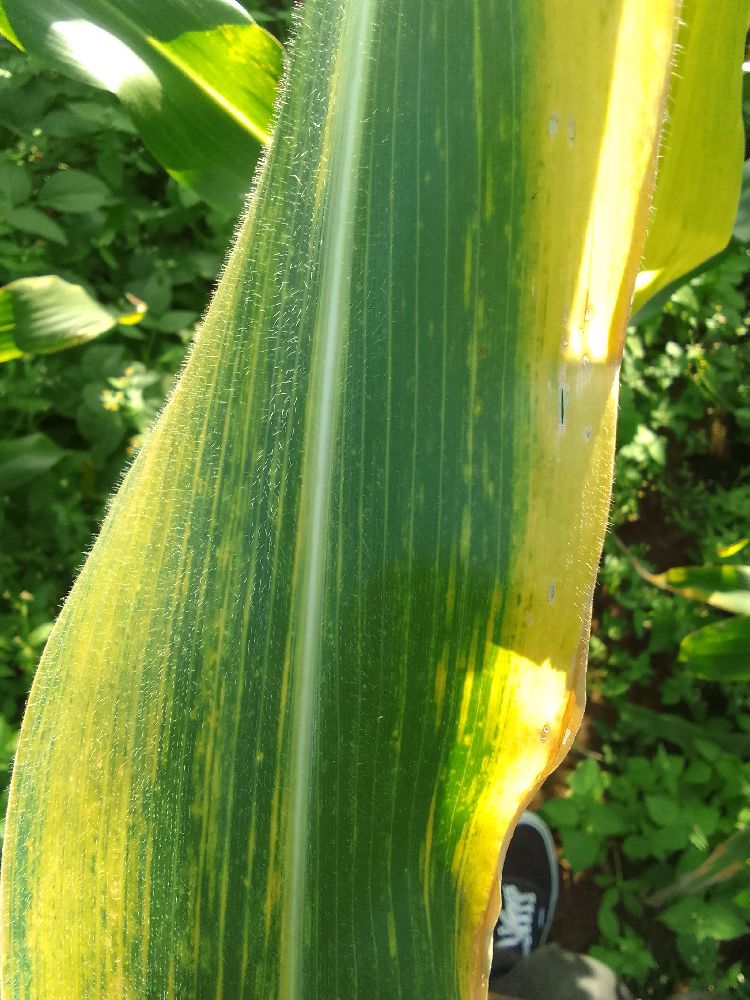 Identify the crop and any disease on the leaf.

maize, maize lethal necrosis
